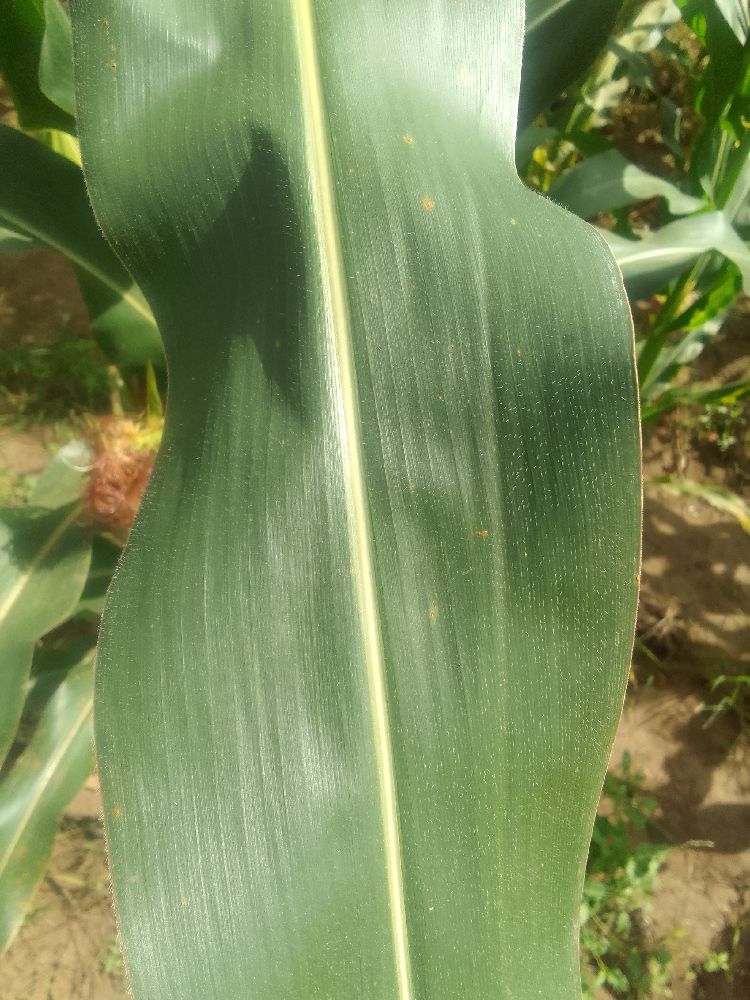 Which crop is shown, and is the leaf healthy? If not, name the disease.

maize, healthy
